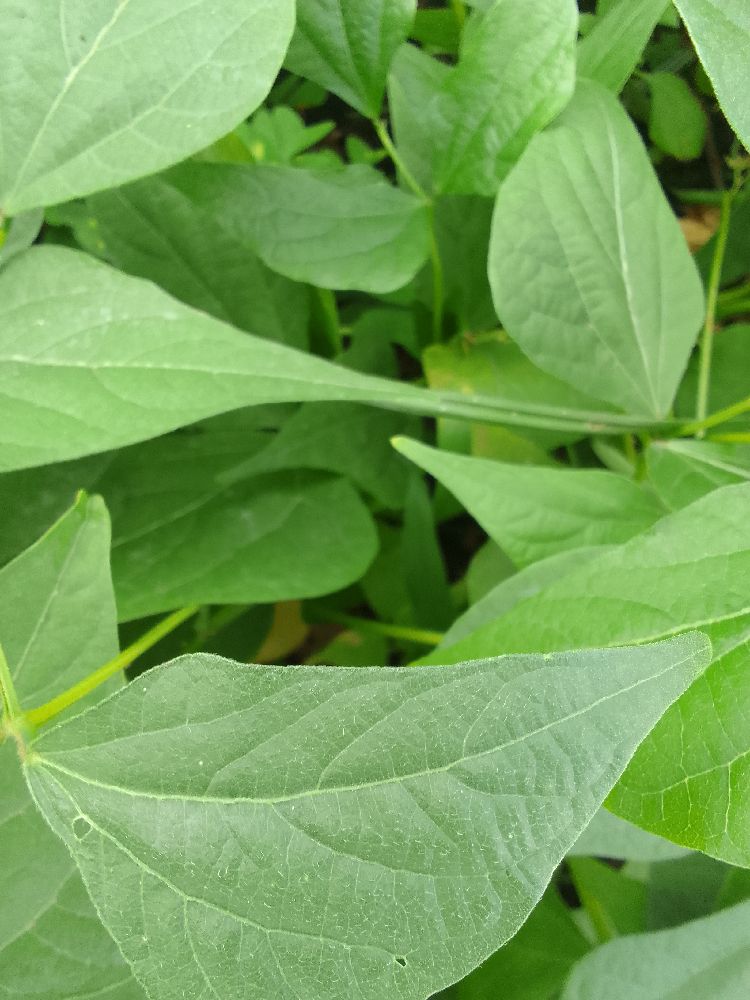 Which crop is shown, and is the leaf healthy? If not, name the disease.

common bean, healthy
